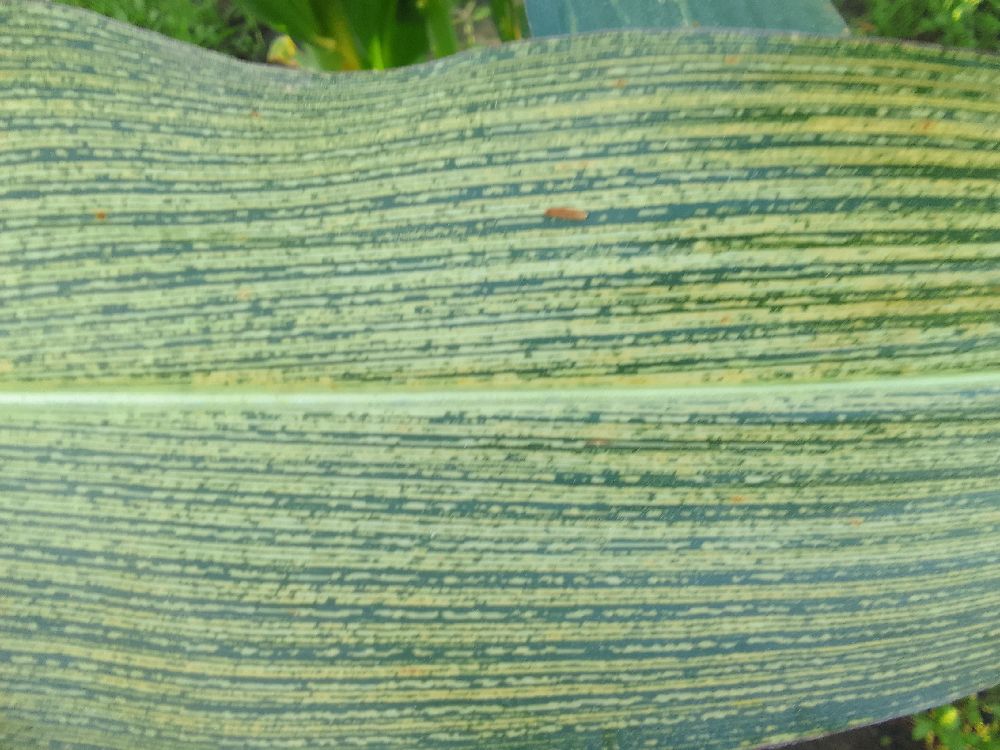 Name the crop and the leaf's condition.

maize, maize streak virus
